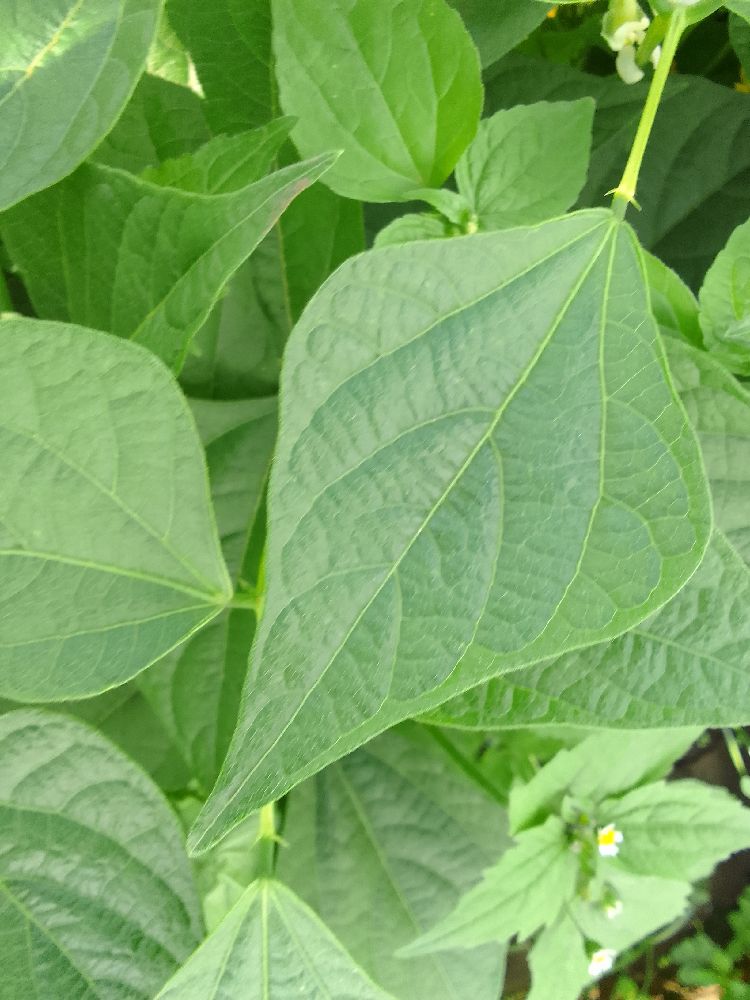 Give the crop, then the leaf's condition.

common bean, healthy
